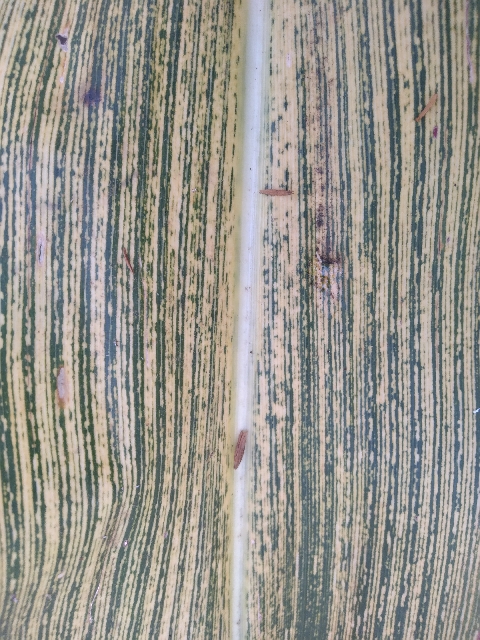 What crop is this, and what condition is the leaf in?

maize, maize streak virus
